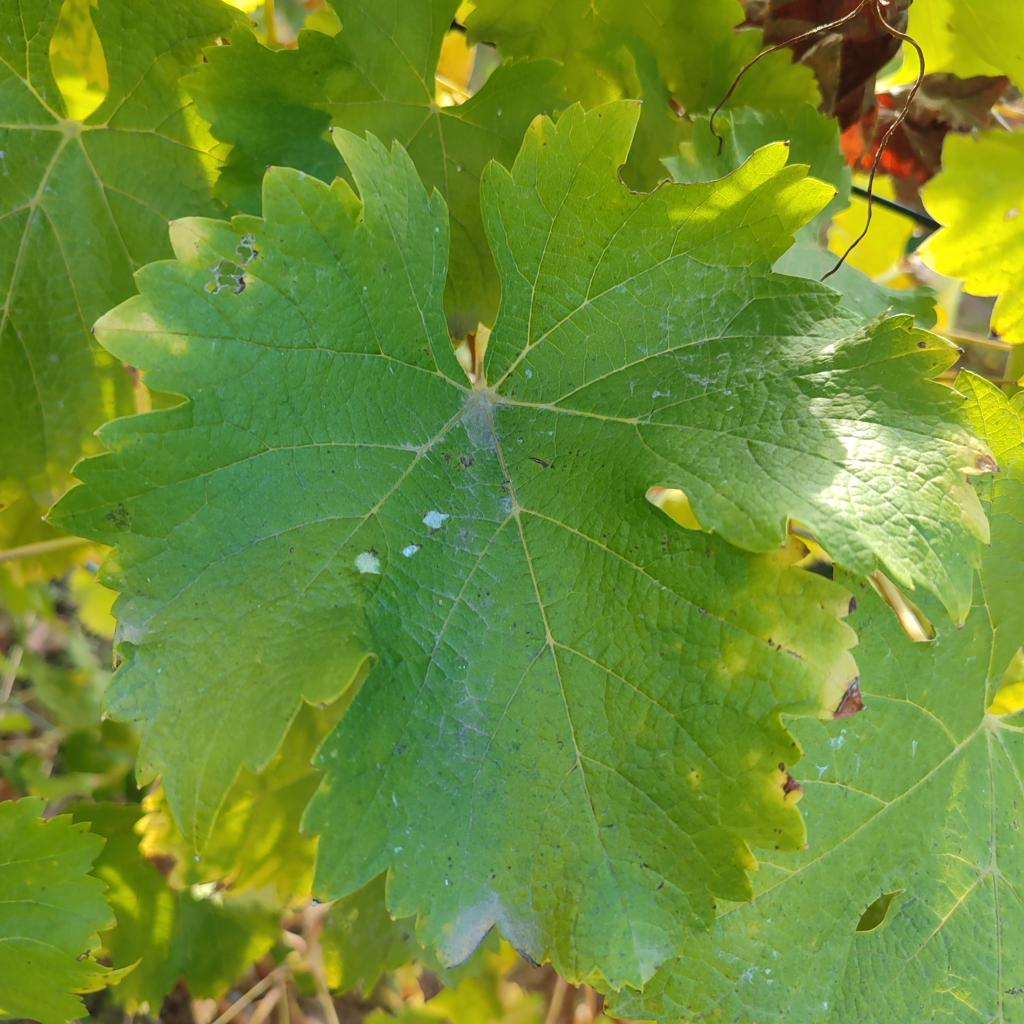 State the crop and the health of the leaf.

grapevine, powdery mildew
